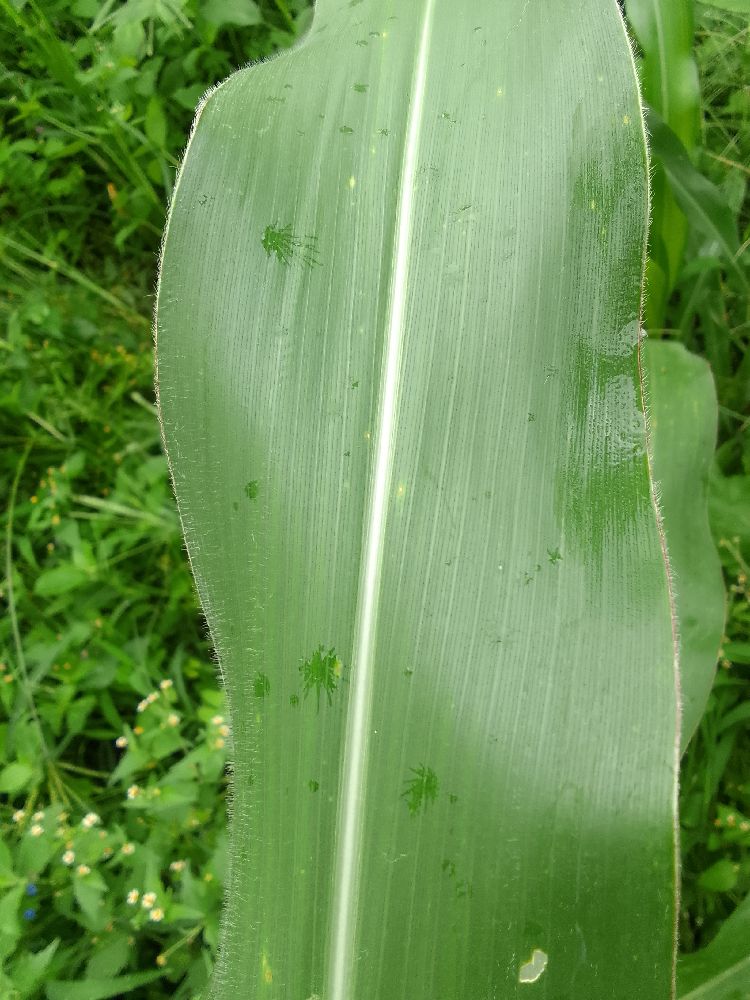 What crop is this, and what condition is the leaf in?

maize, healthy
